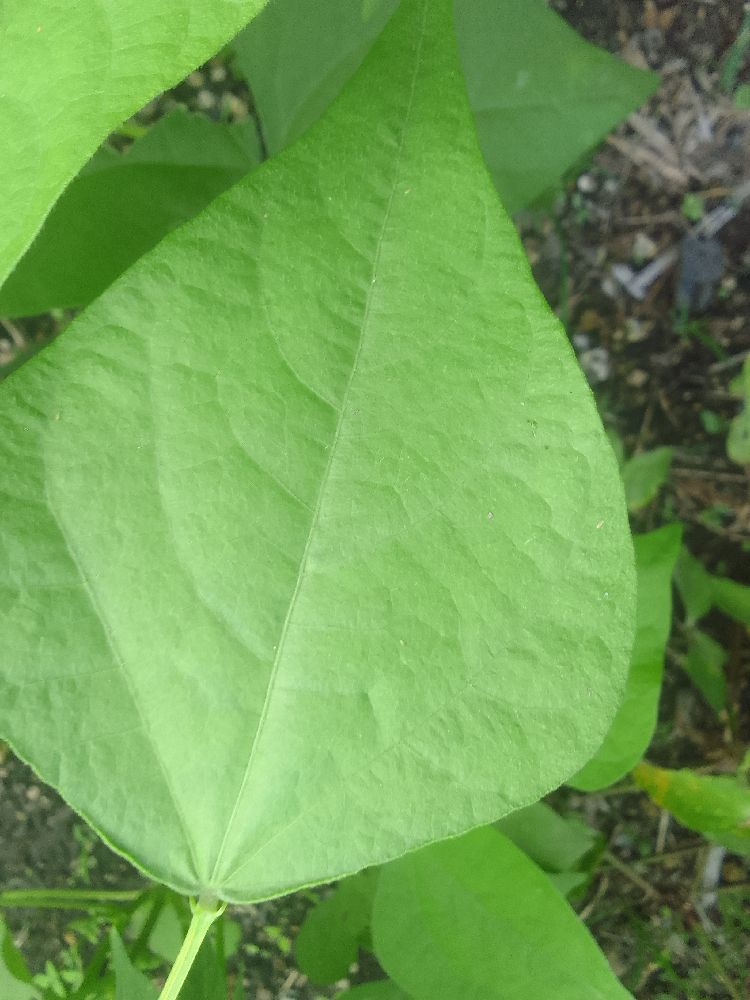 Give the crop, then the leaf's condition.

common bean, healthy
